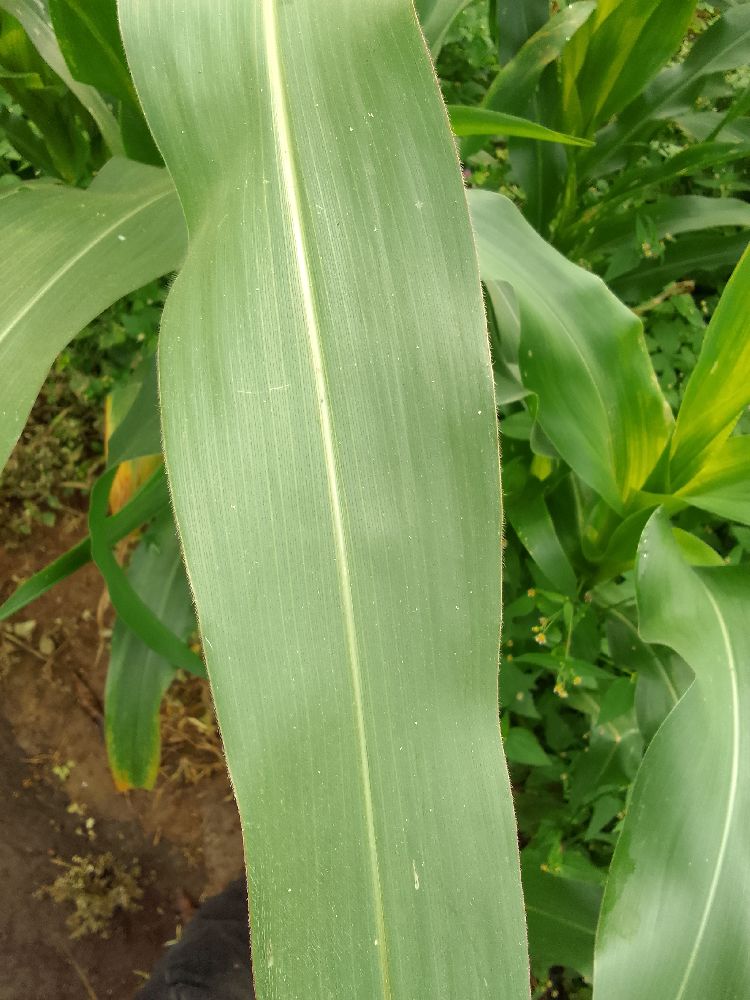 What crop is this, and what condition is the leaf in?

maize, healthy
